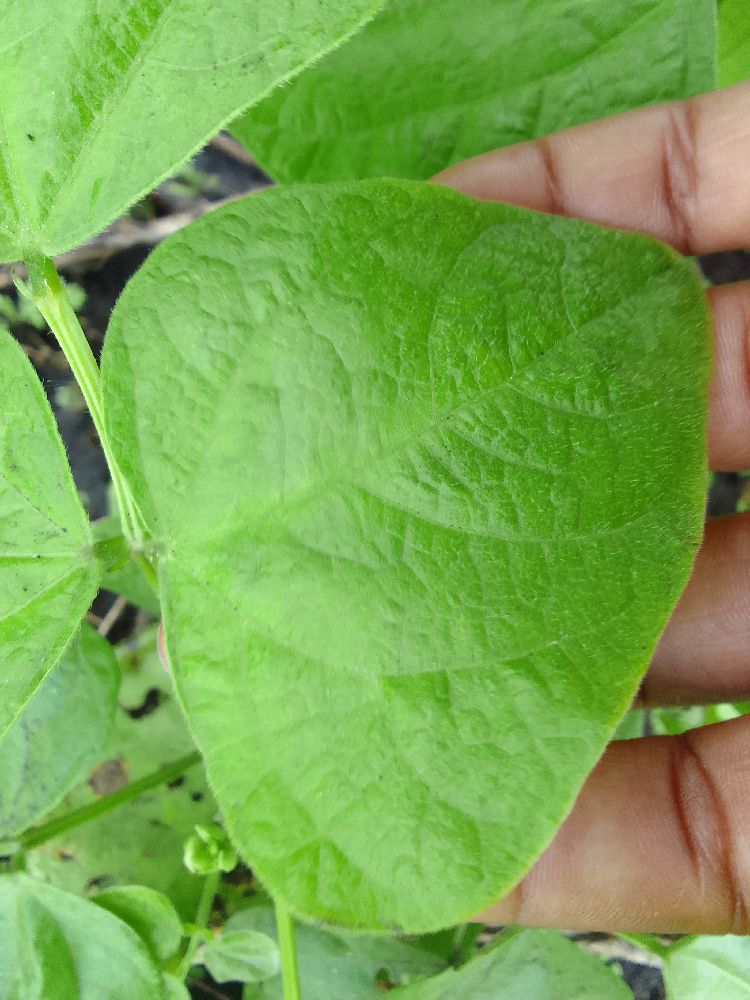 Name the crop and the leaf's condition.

common bean, healthy
